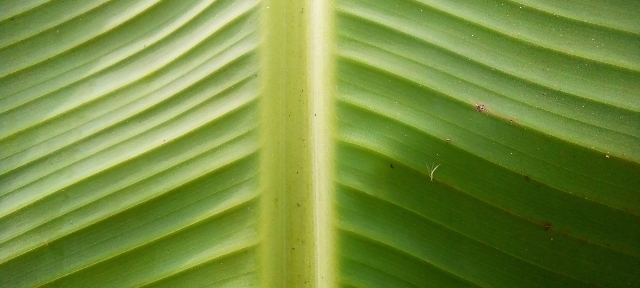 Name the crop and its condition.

banana, healthy
